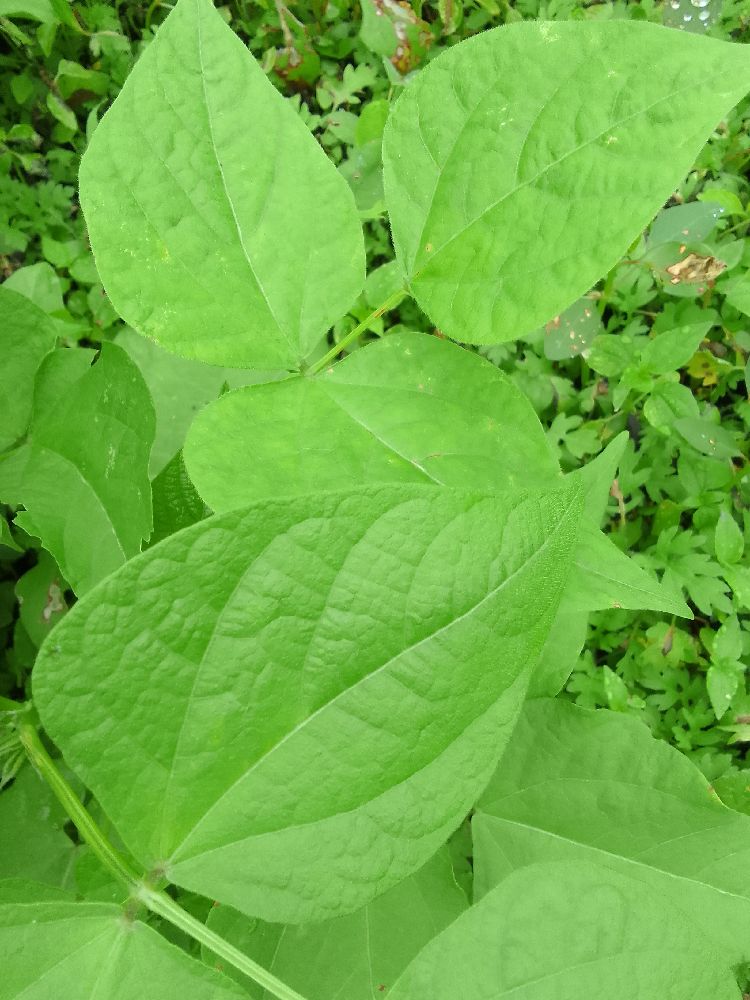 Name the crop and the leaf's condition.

common bean, healthy
